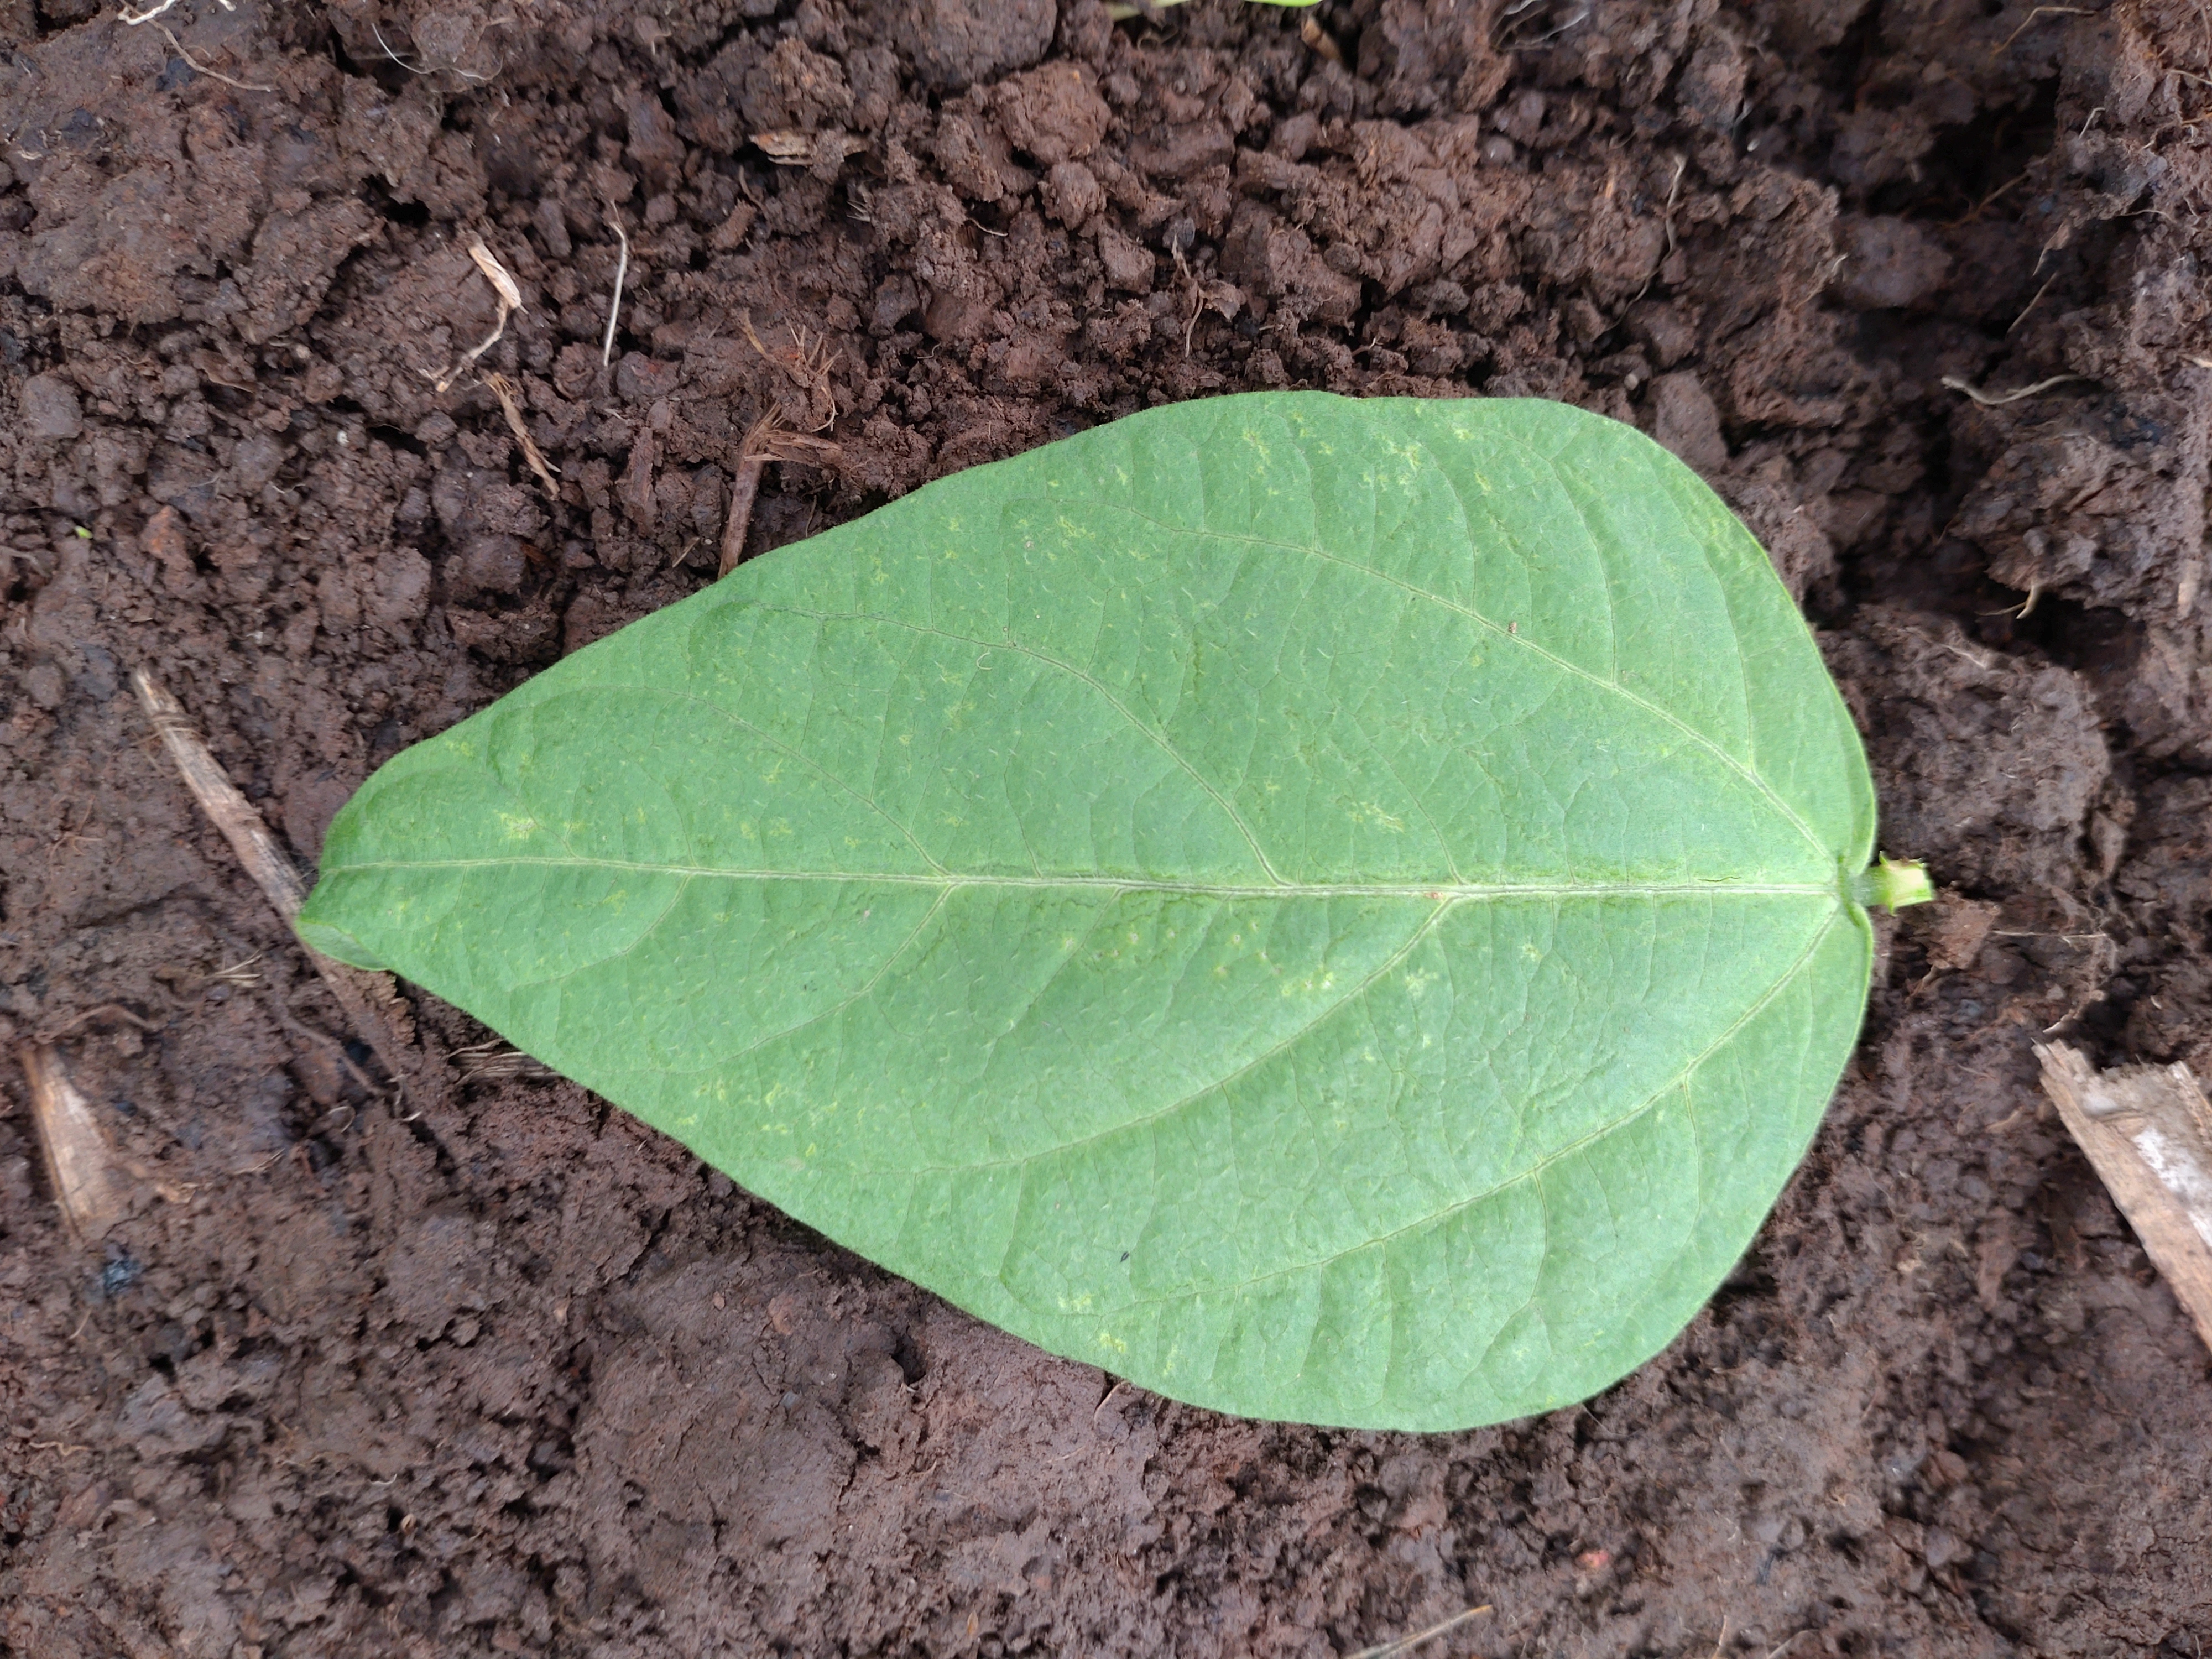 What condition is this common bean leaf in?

healthy
